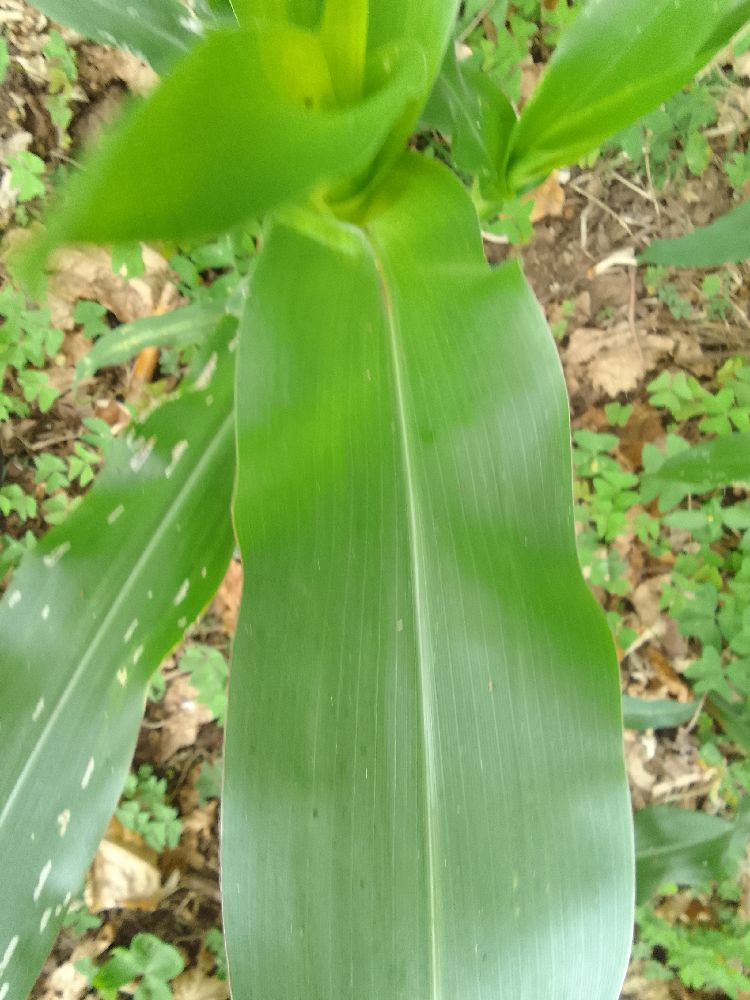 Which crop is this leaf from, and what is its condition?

maize, healthy
